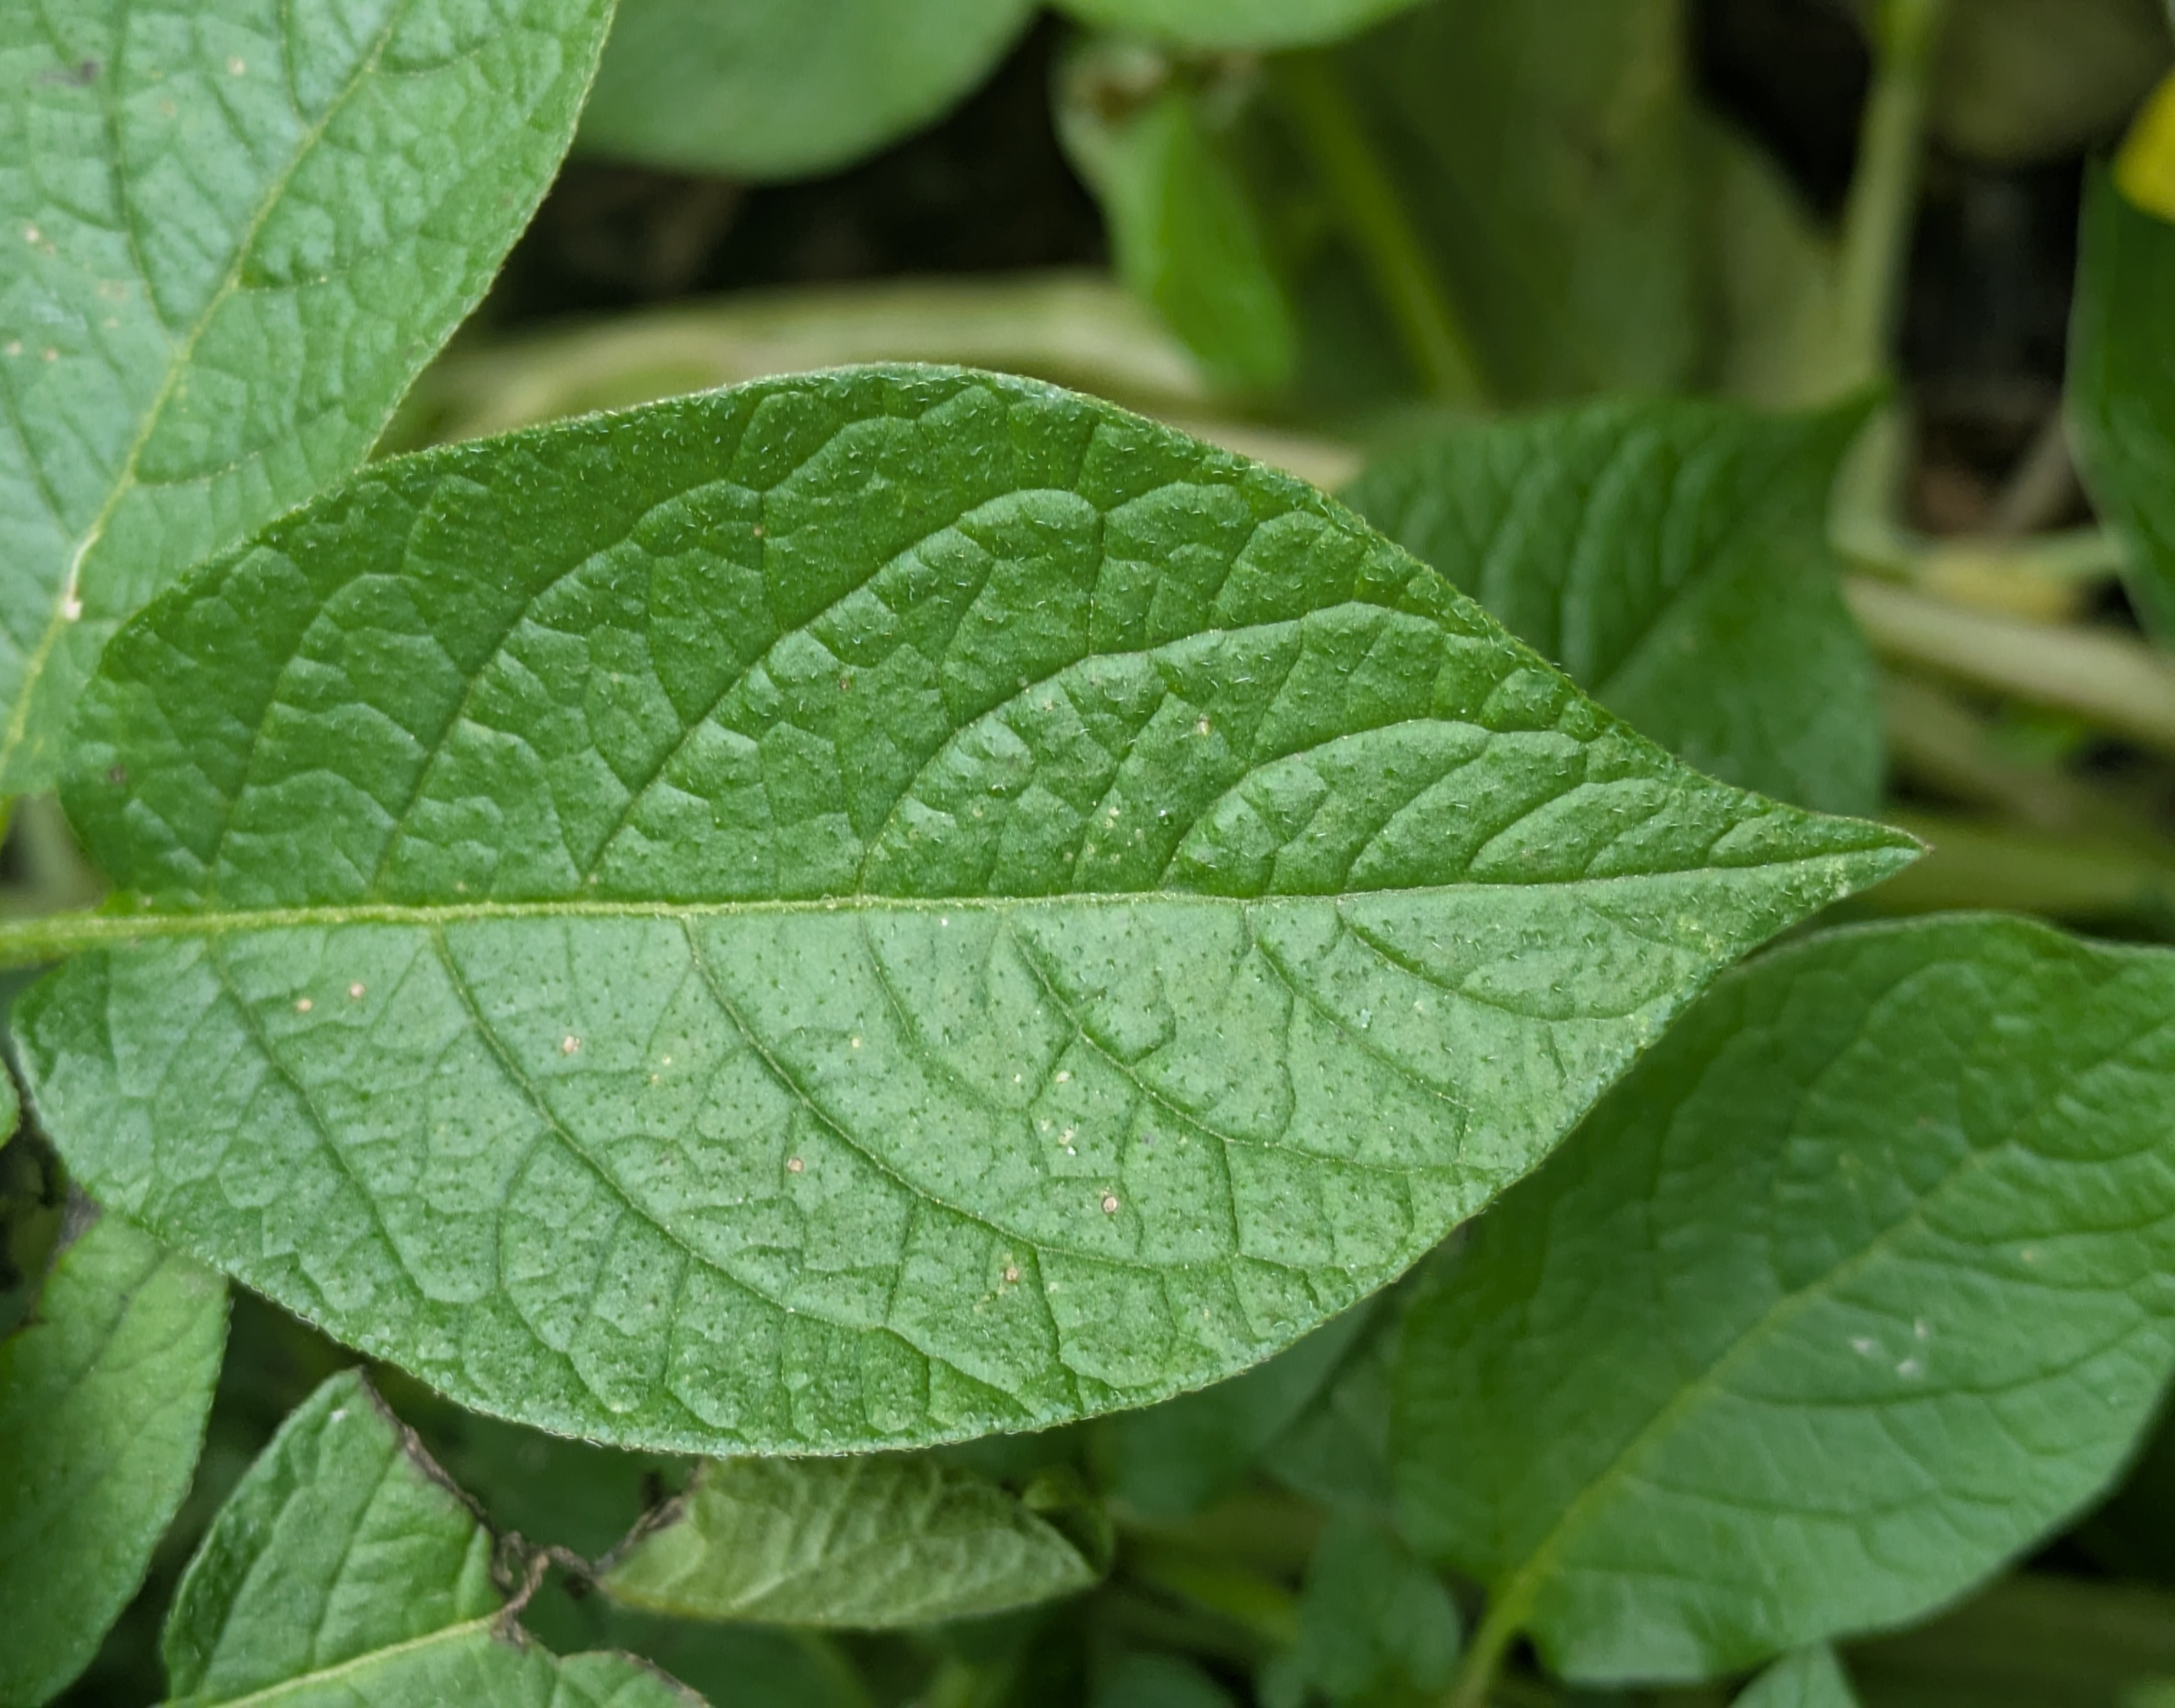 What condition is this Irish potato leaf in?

healthy
